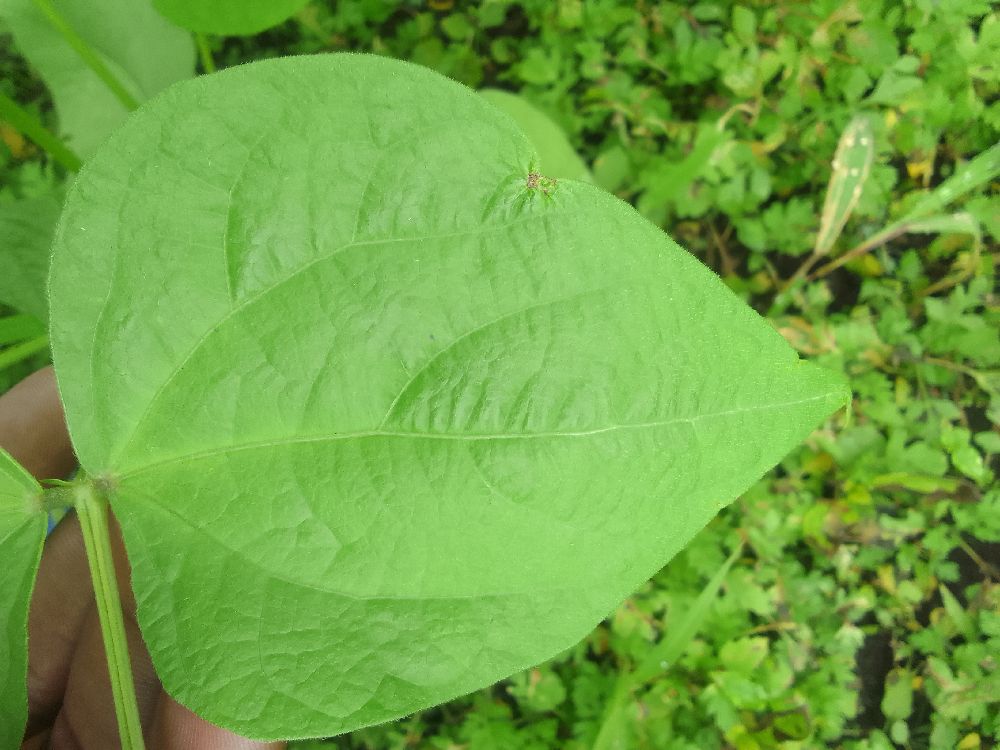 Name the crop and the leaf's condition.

common bean, healthy
